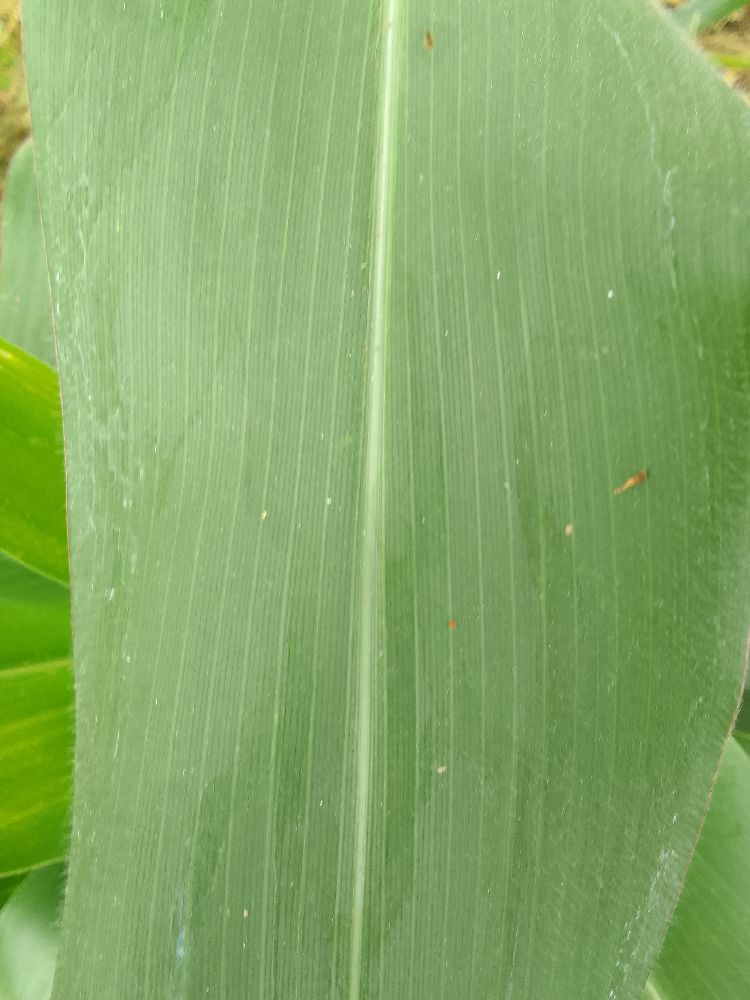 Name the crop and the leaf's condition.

maize, healthy
